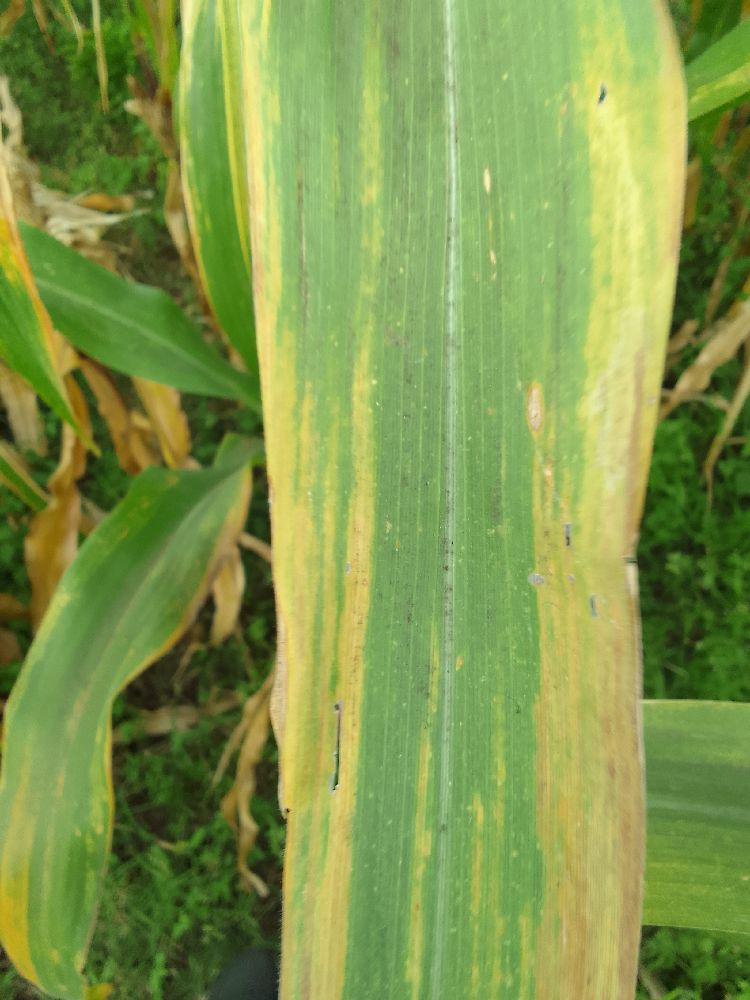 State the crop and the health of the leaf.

maize, maize lethal necrosis
